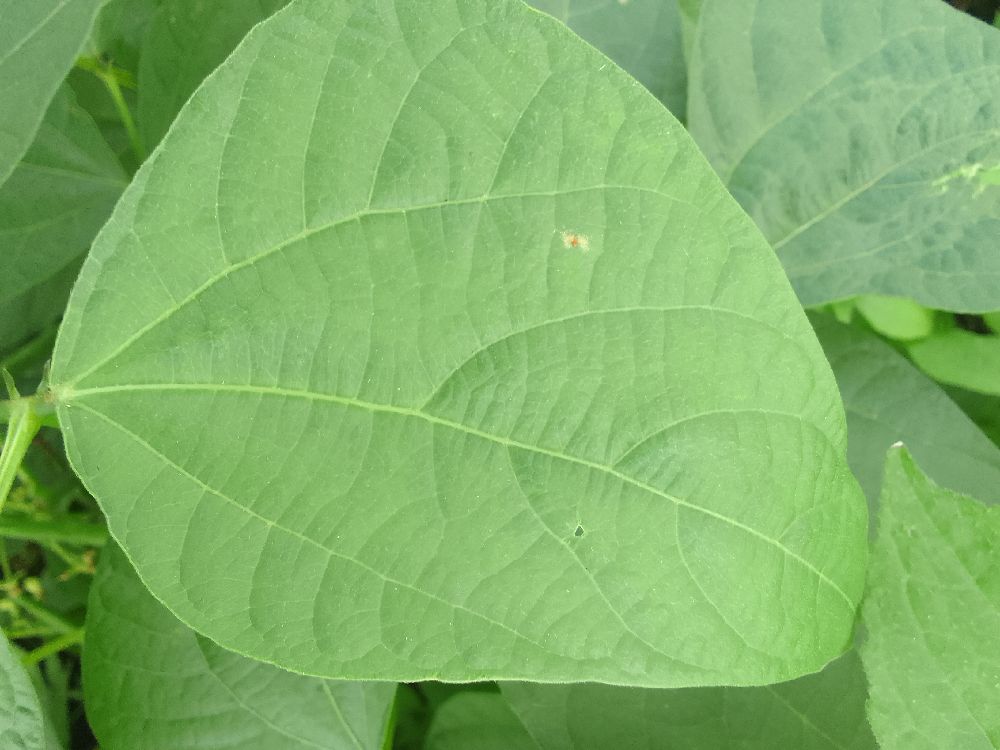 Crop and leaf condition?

common bean, healthy
